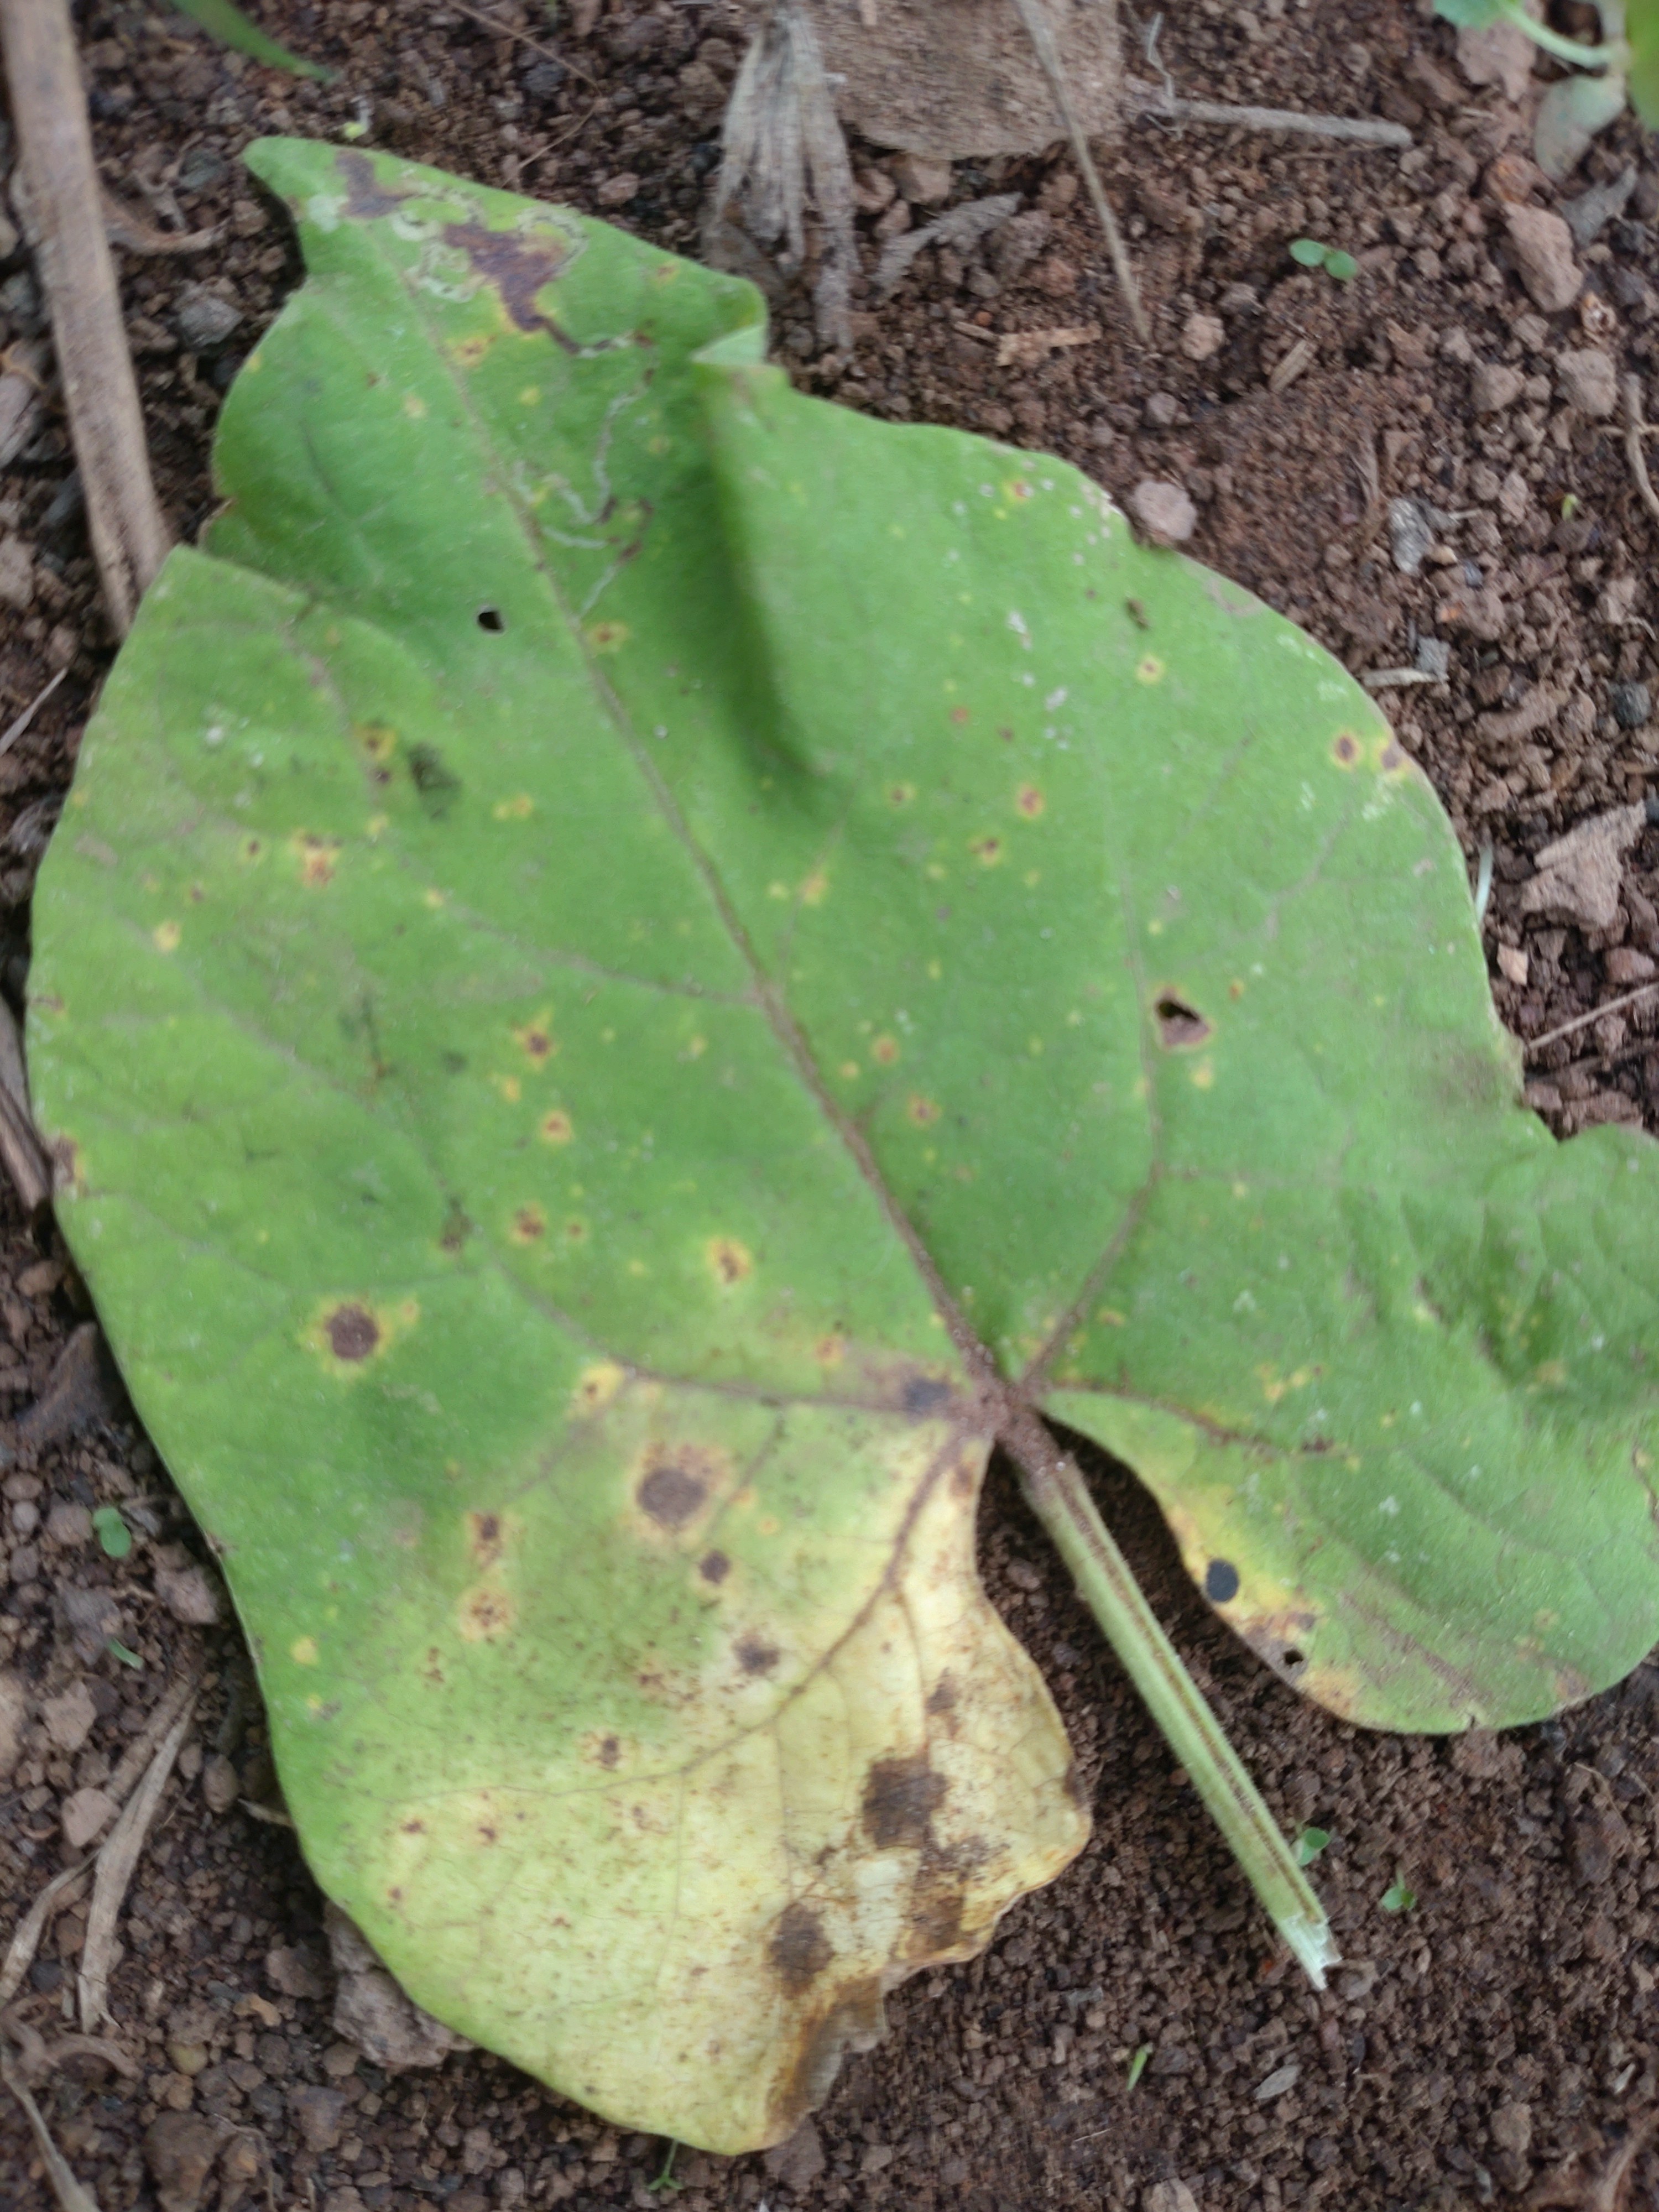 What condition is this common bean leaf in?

rust
